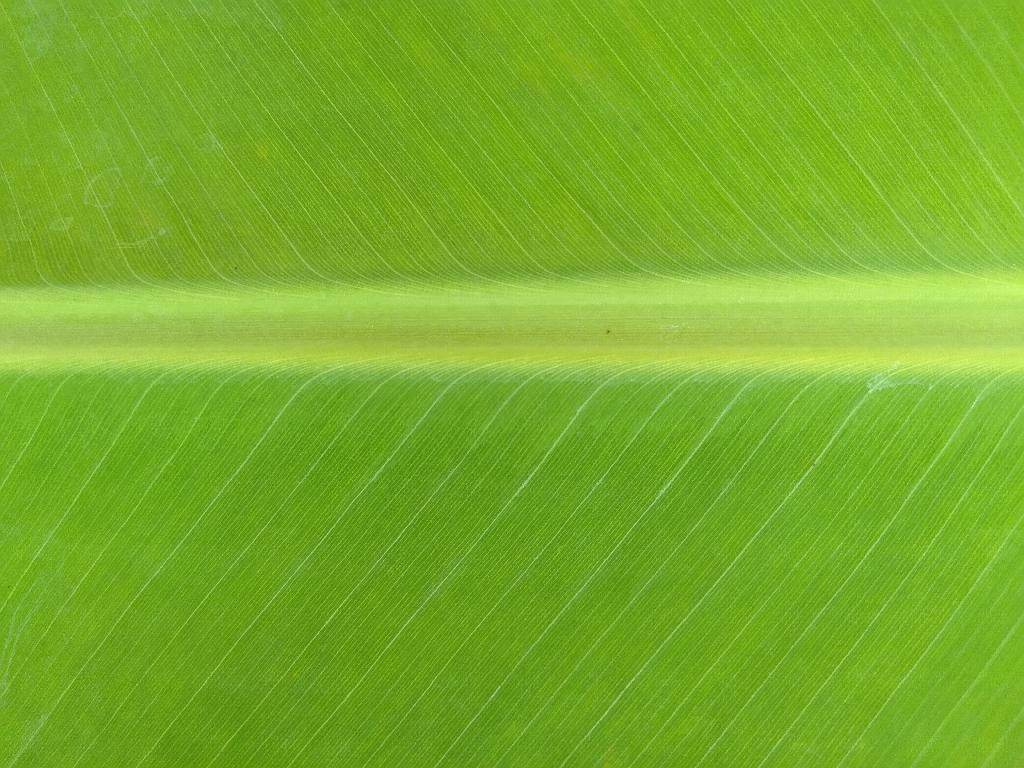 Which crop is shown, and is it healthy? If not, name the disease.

banana, healthy
